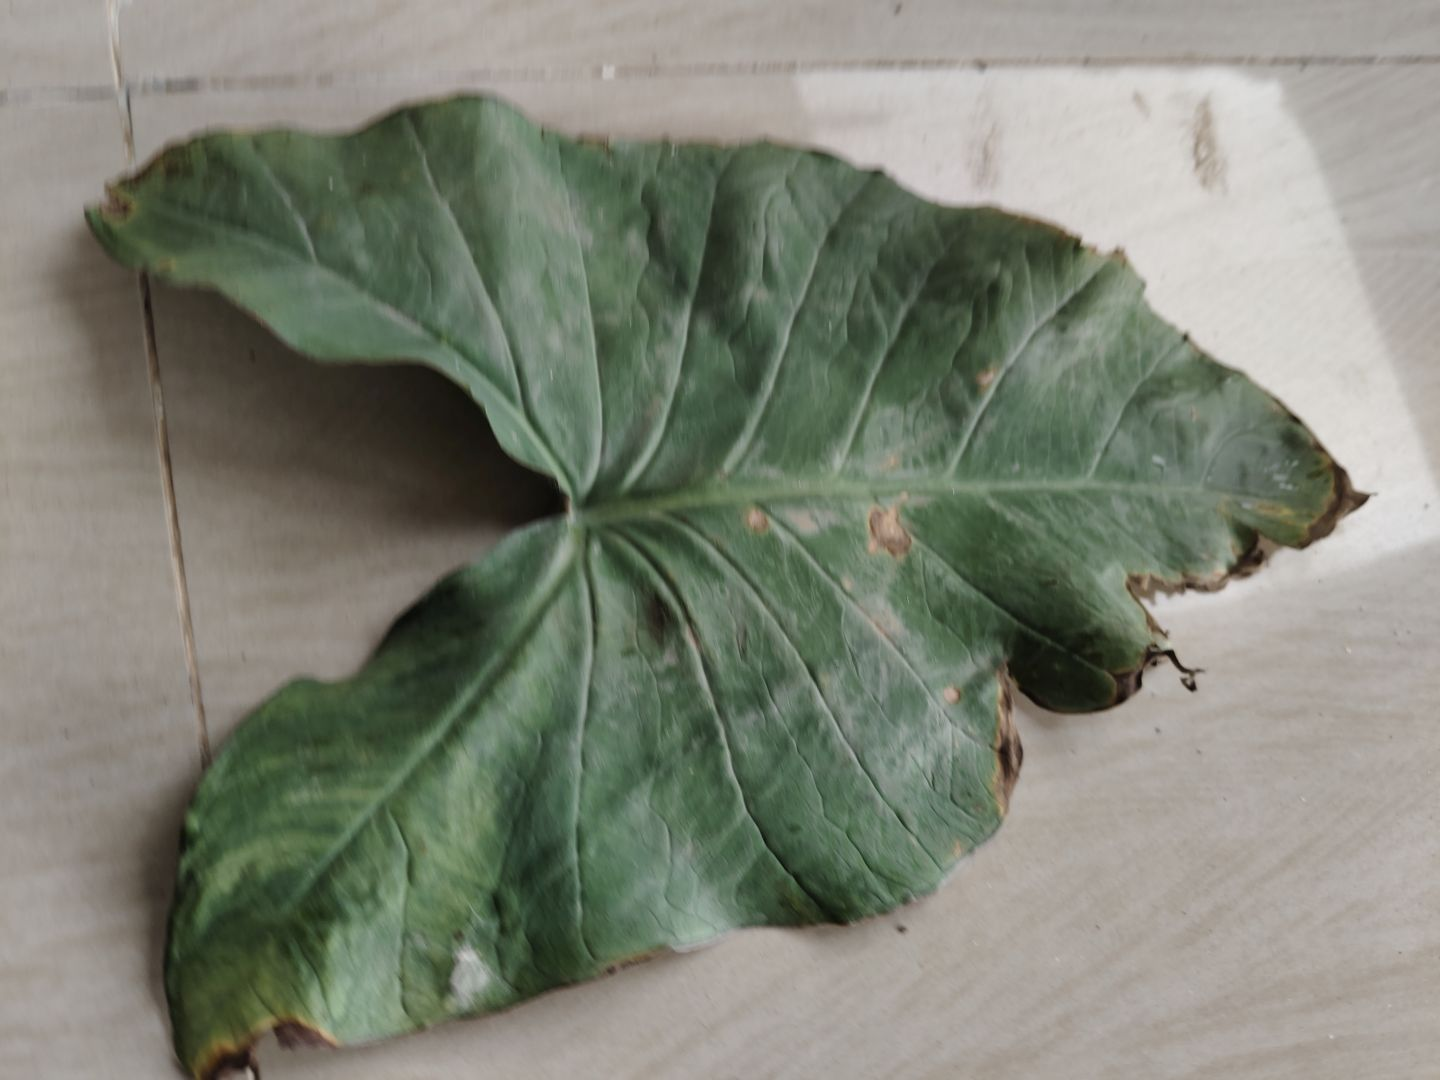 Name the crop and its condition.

taro, leaf blight
